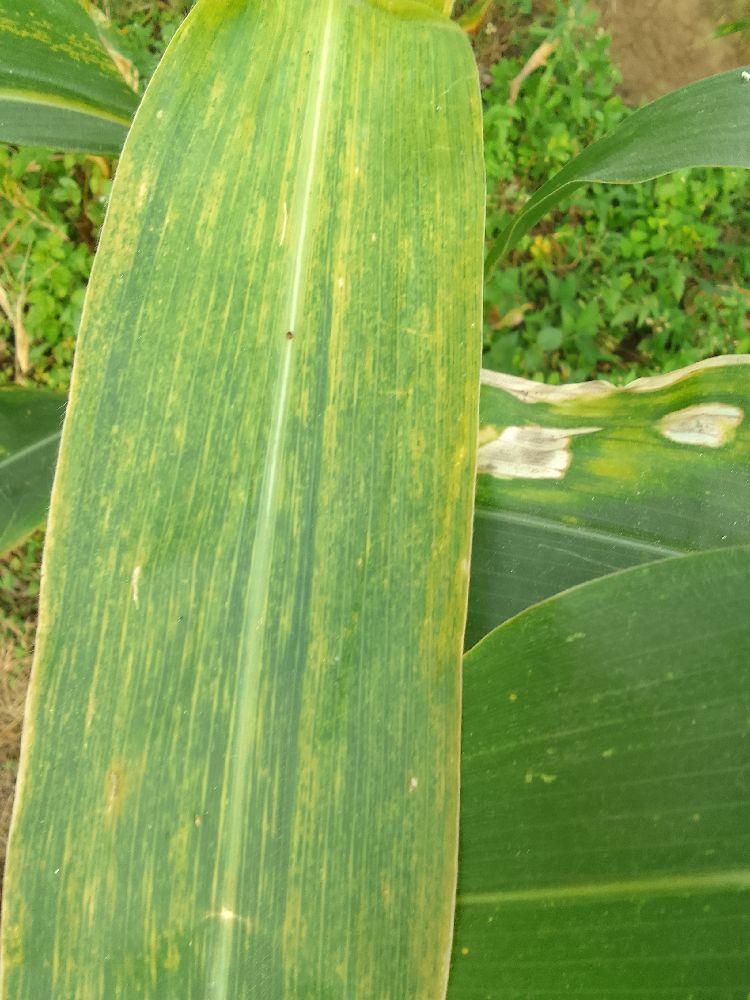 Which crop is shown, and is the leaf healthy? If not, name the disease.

maize, maize lethal necrosis
